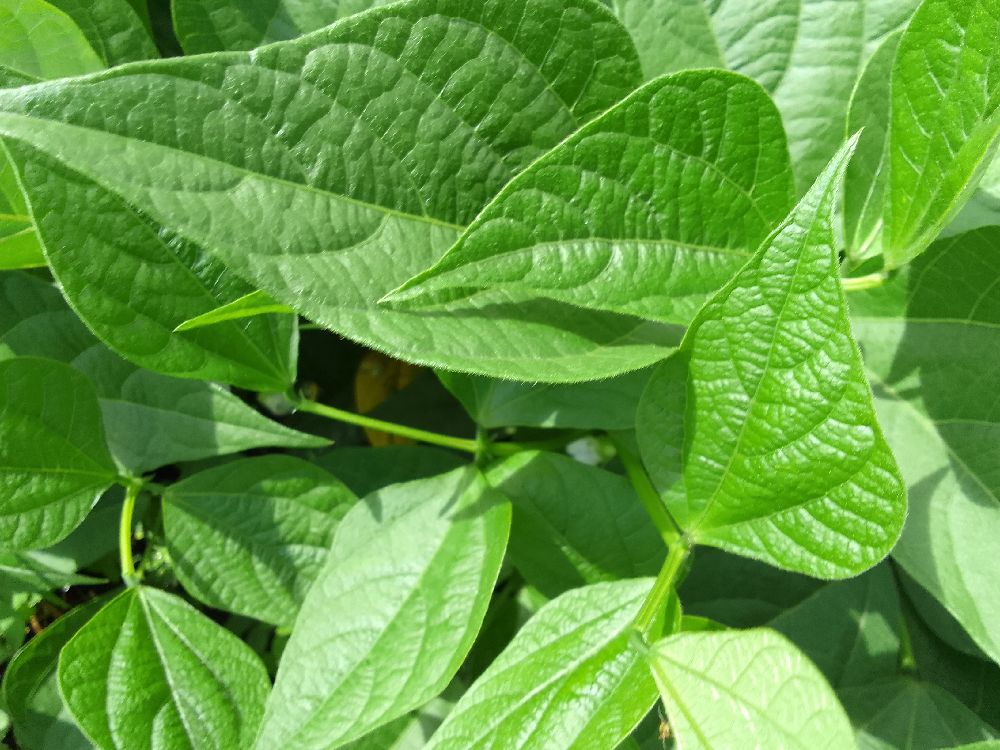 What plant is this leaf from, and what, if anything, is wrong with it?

common bean, healthy
